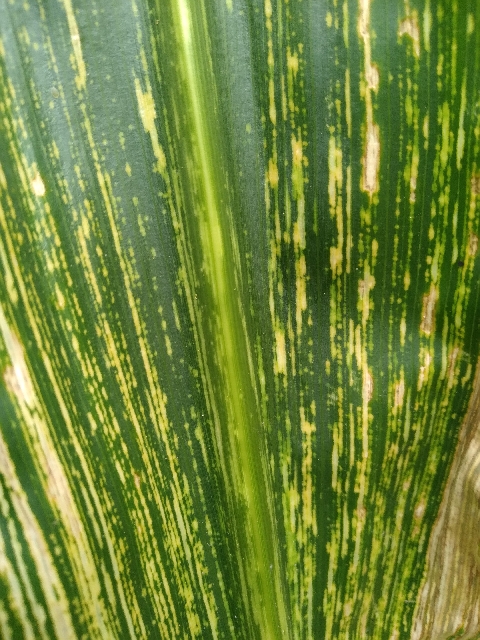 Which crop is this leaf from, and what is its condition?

maize, maize streak virus
